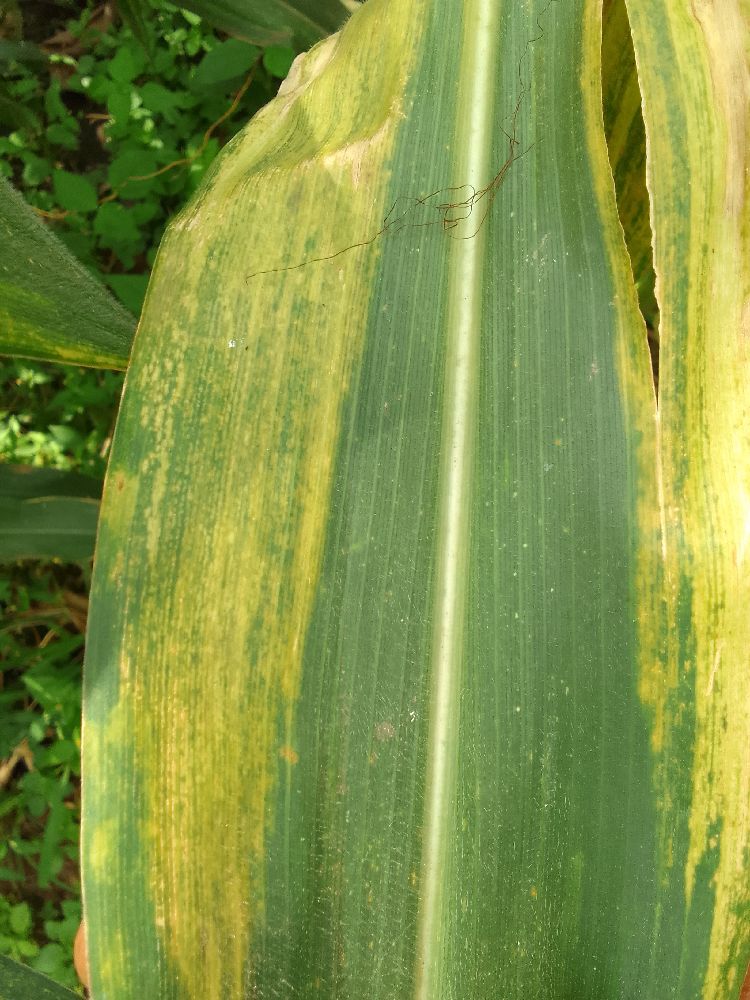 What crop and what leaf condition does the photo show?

maize, maize lethal necrosis
